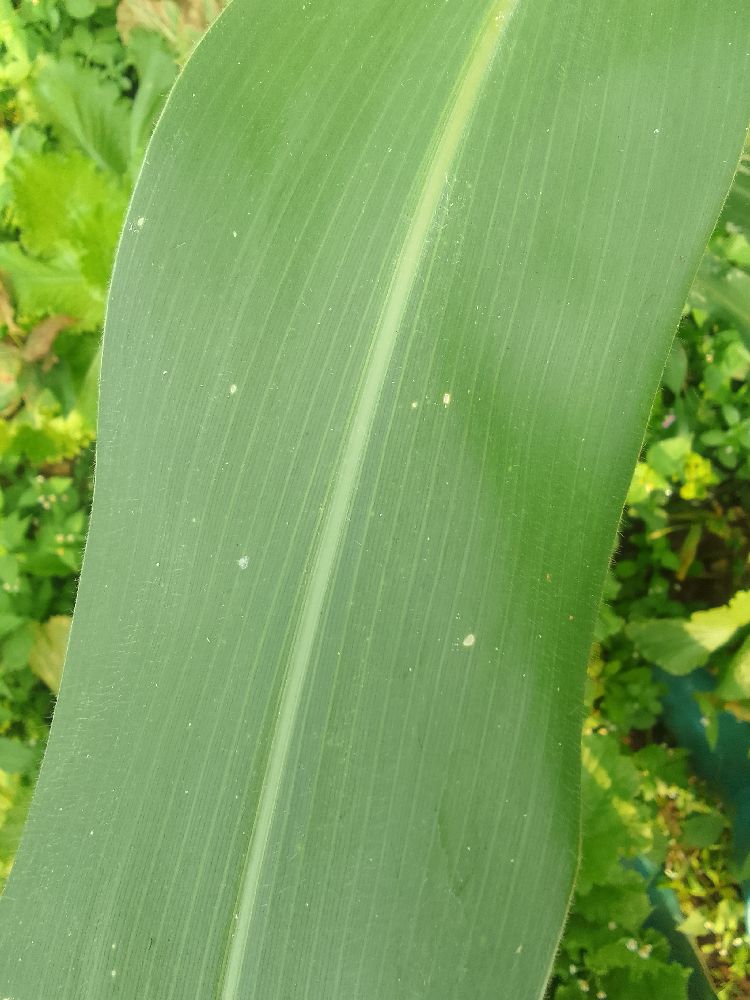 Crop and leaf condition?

maize, healthy
